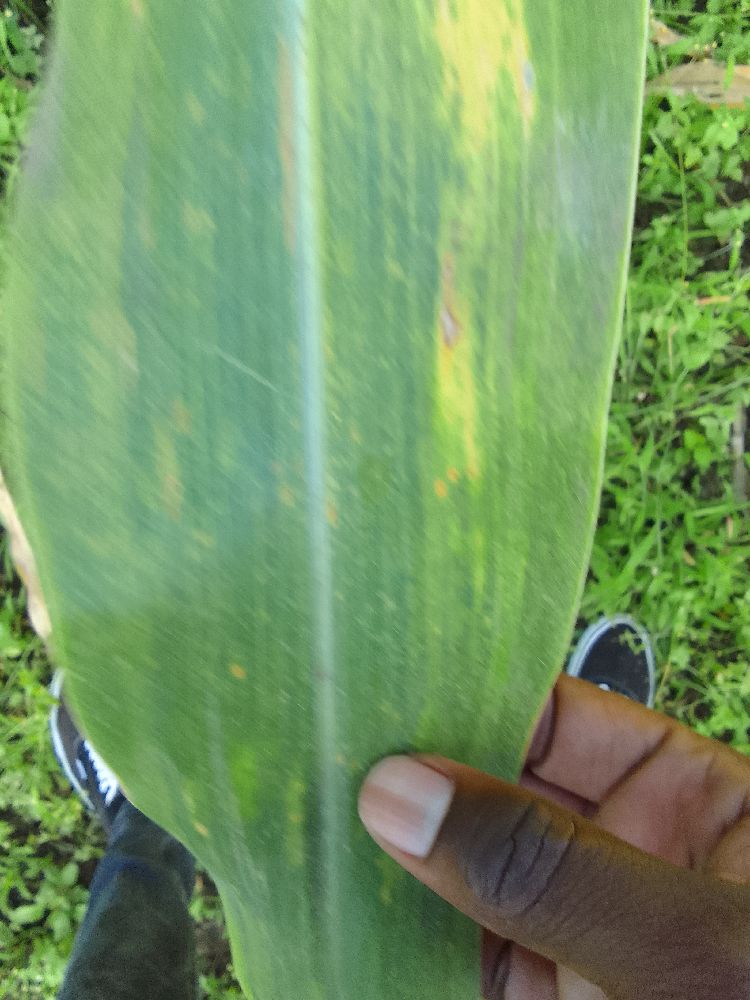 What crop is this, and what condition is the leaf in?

maize, maize lethal necrosis
